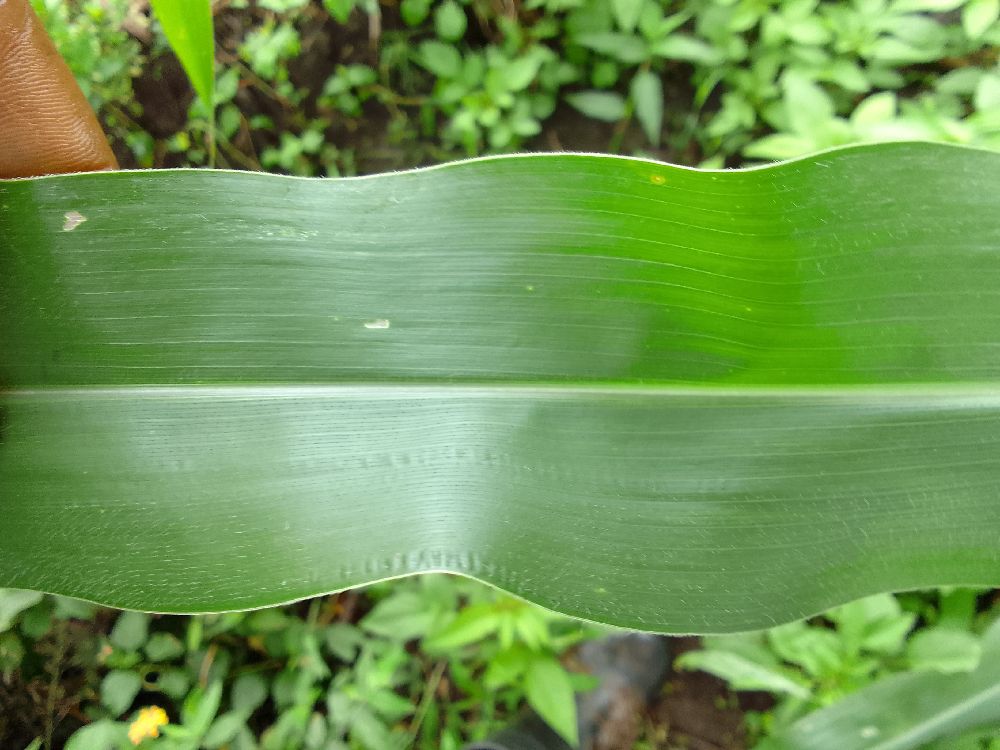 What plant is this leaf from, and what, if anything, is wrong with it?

maize, healthy
